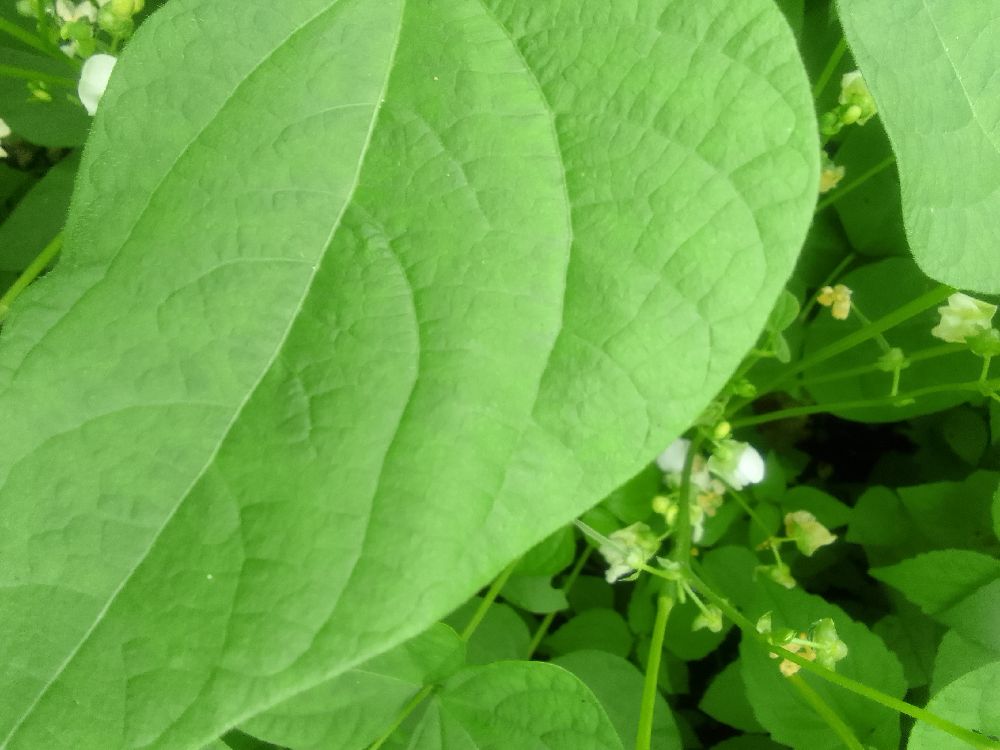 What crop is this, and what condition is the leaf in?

common bean, healthy
